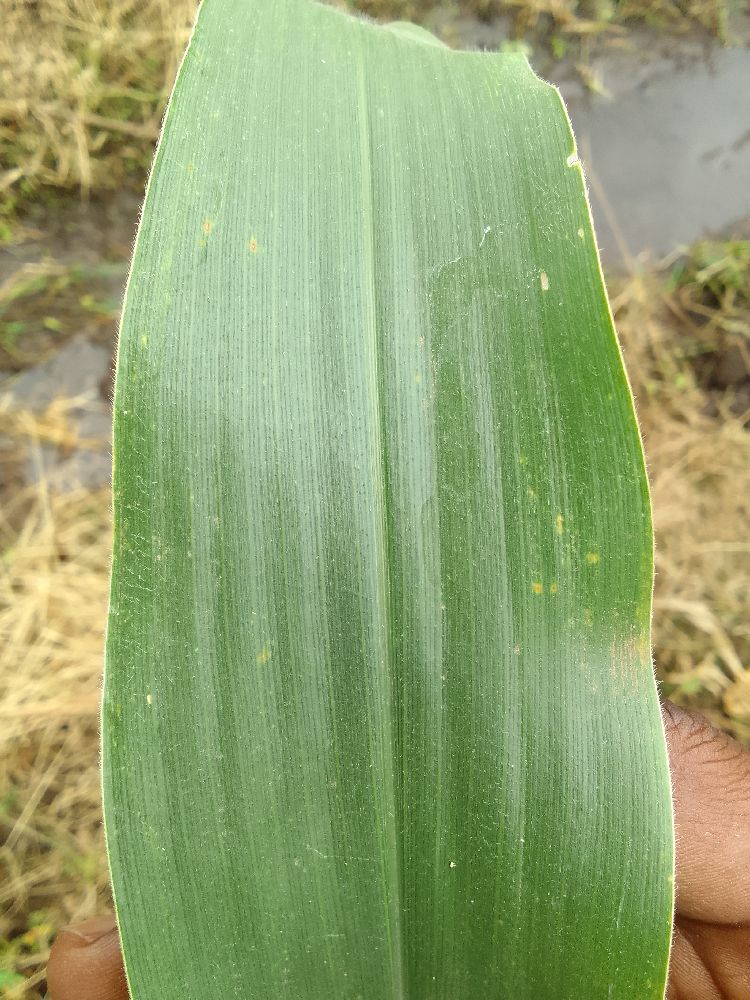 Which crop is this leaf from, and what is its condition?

maize, healthy
